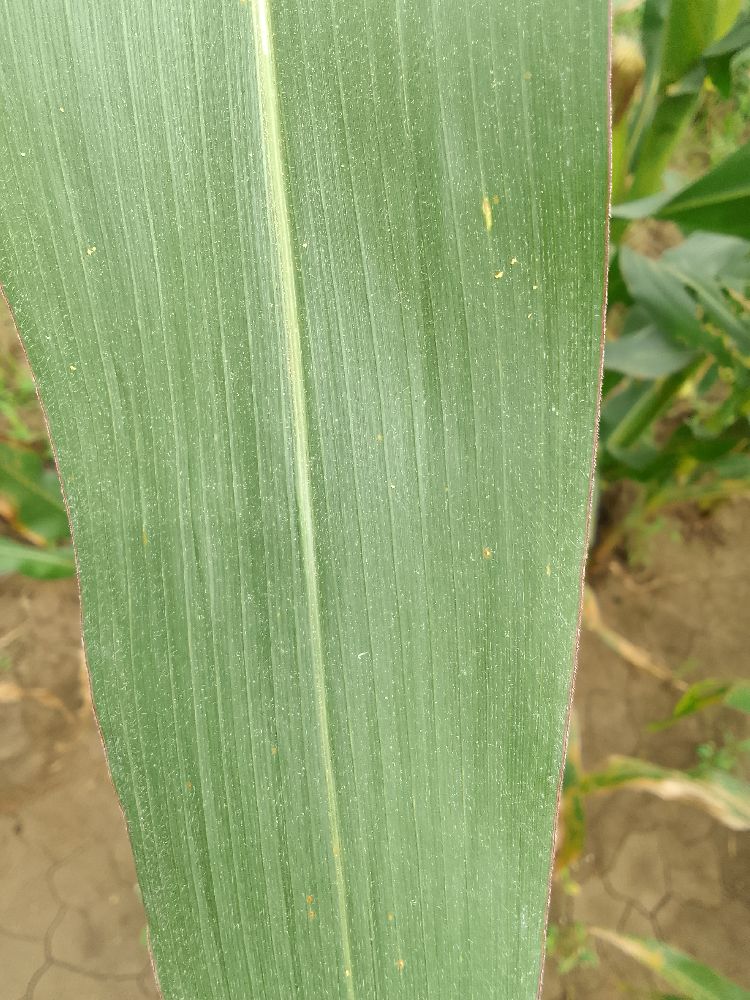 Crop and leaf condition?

maize, healthy
